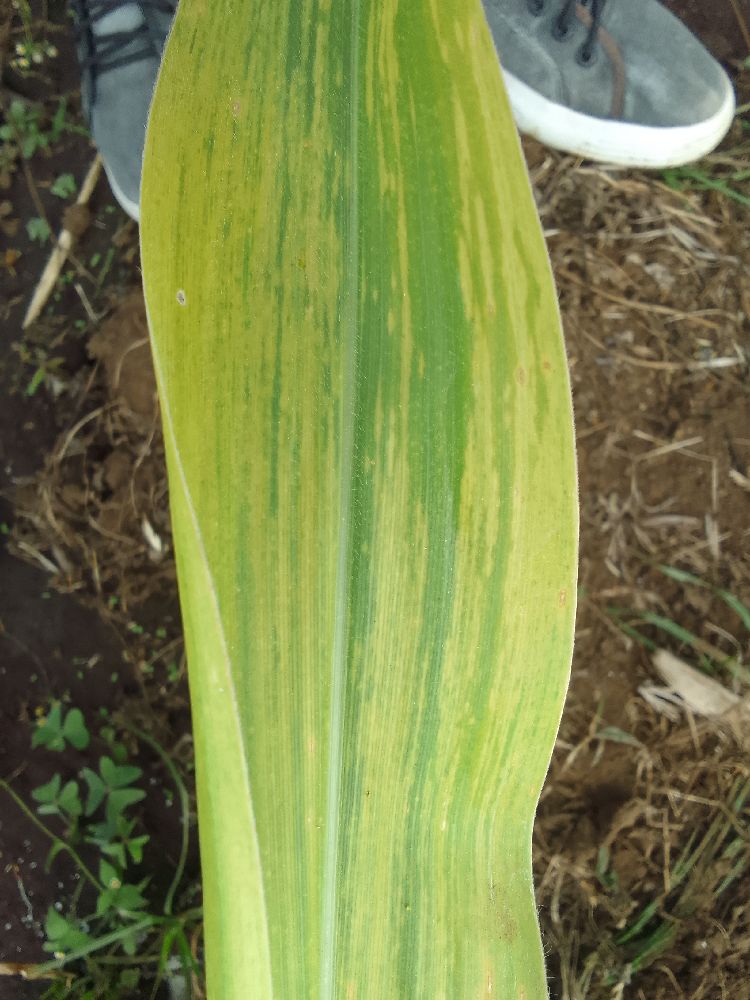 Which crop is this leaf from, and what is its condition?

maize, maize lethal necrosis
